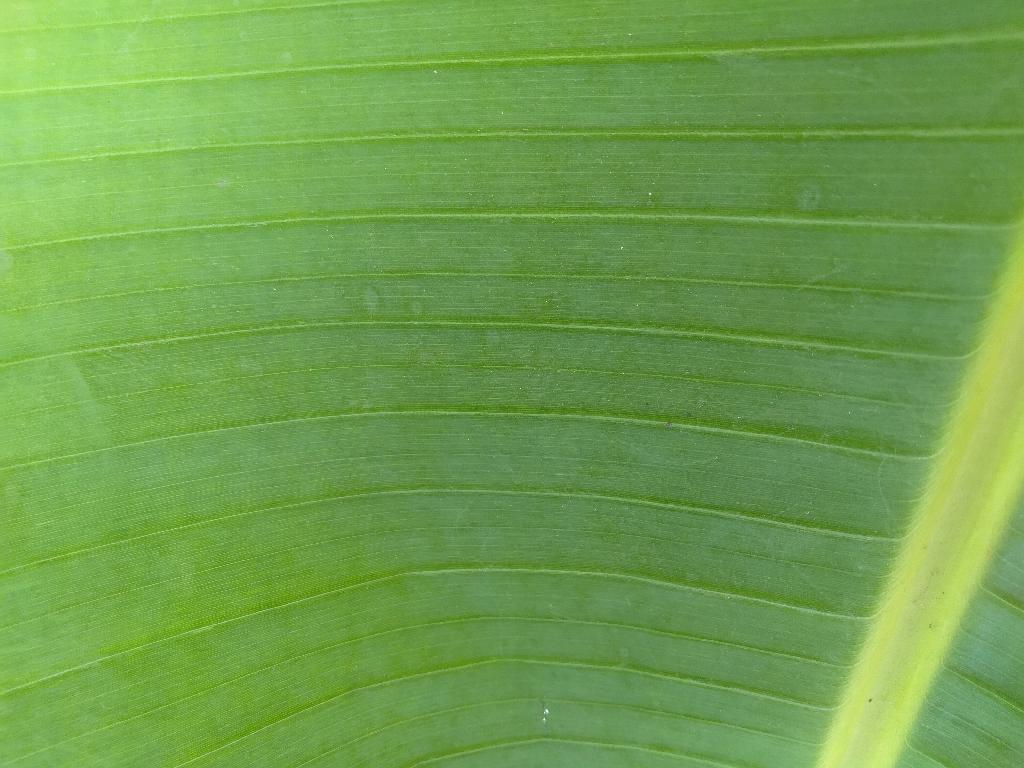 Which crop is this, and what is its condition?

banana, healthy
